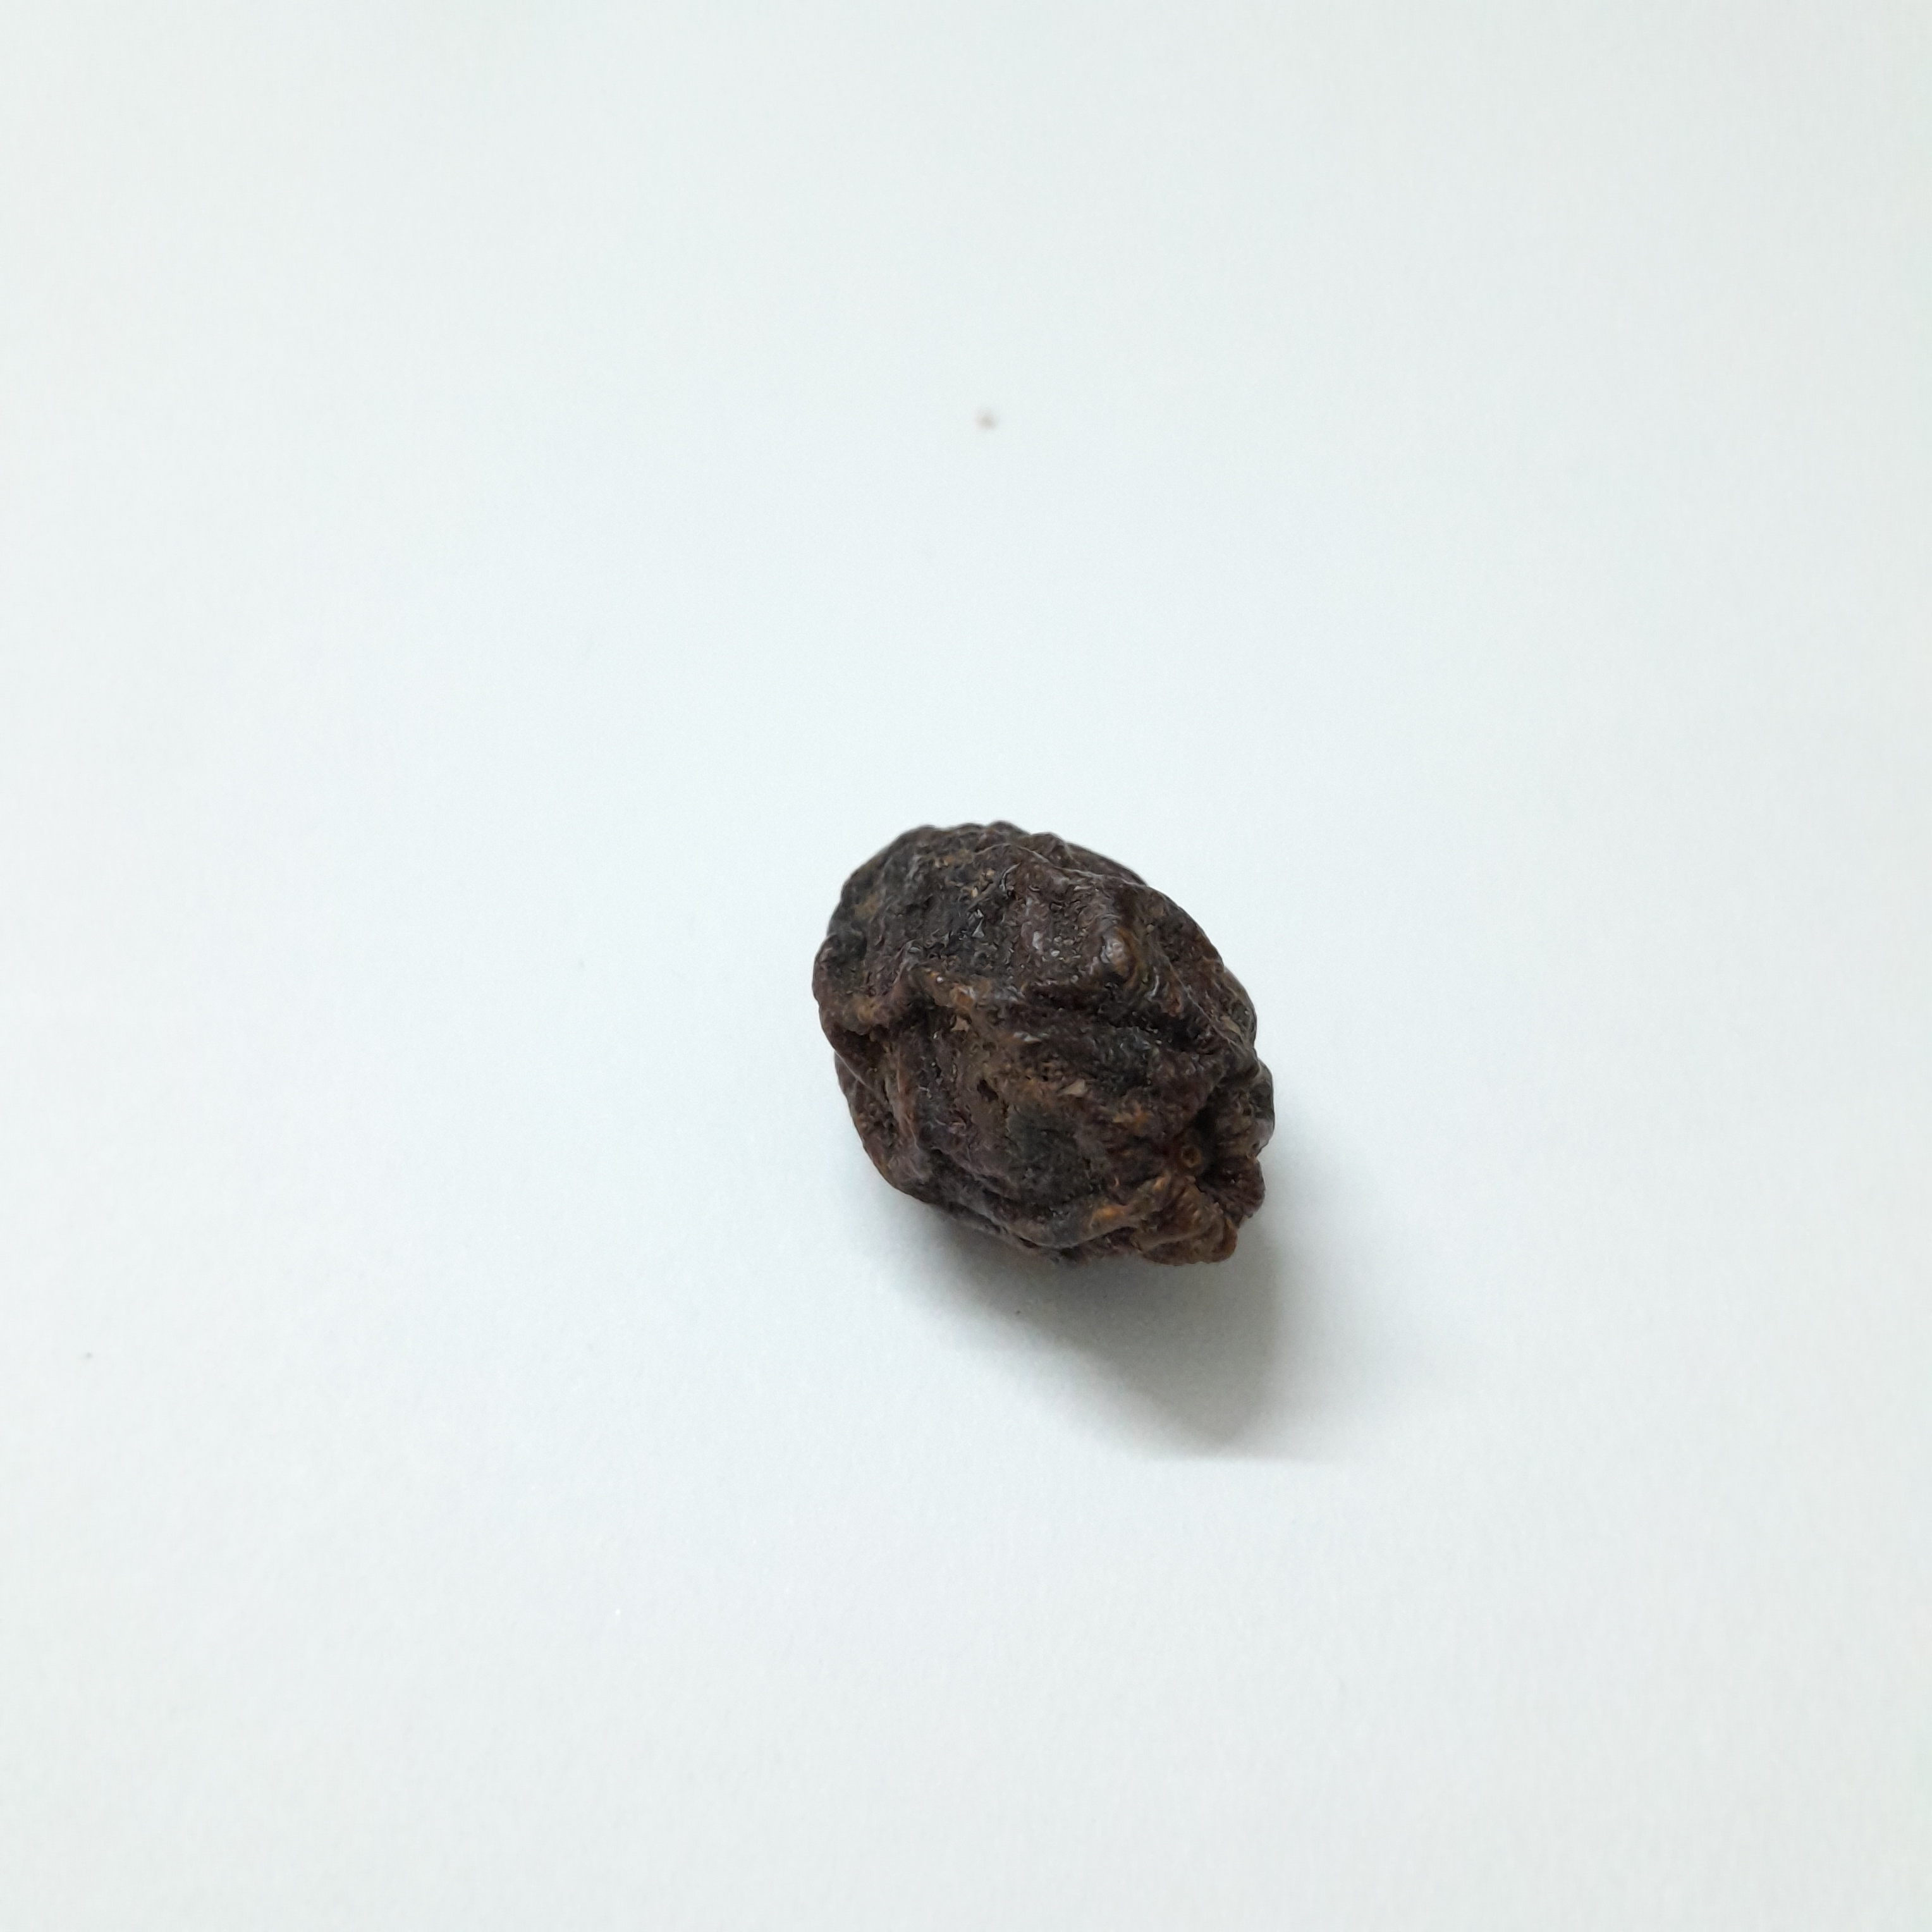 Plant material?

kadukharik
